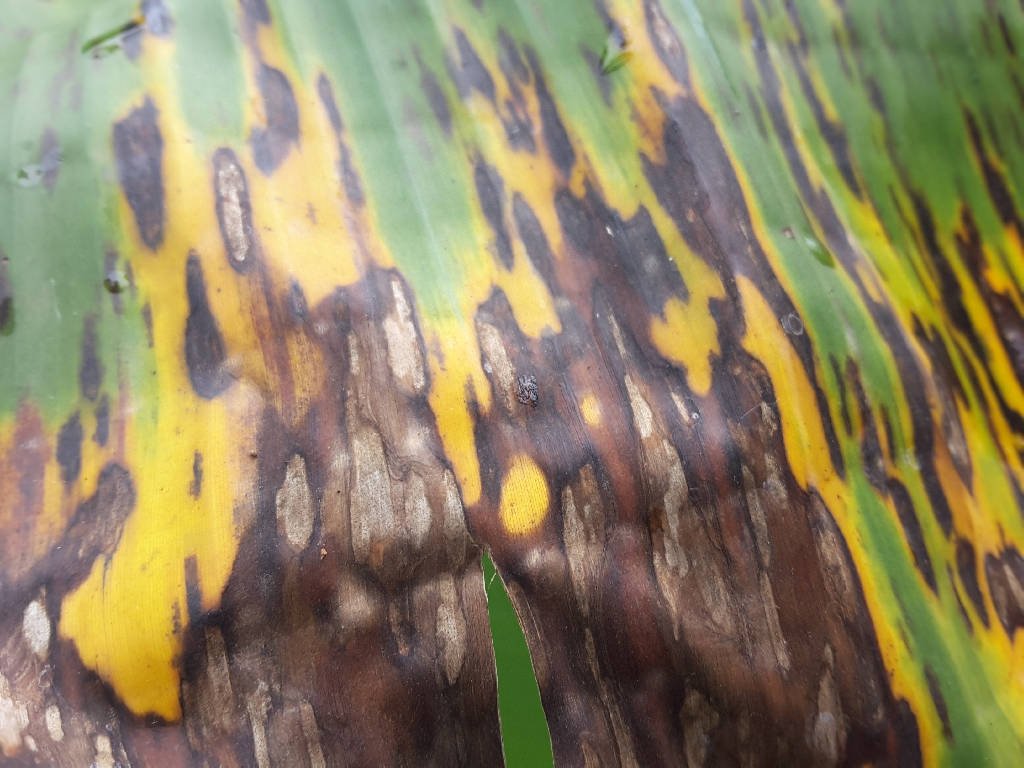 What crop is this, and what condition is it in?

banana, black sigatoka
